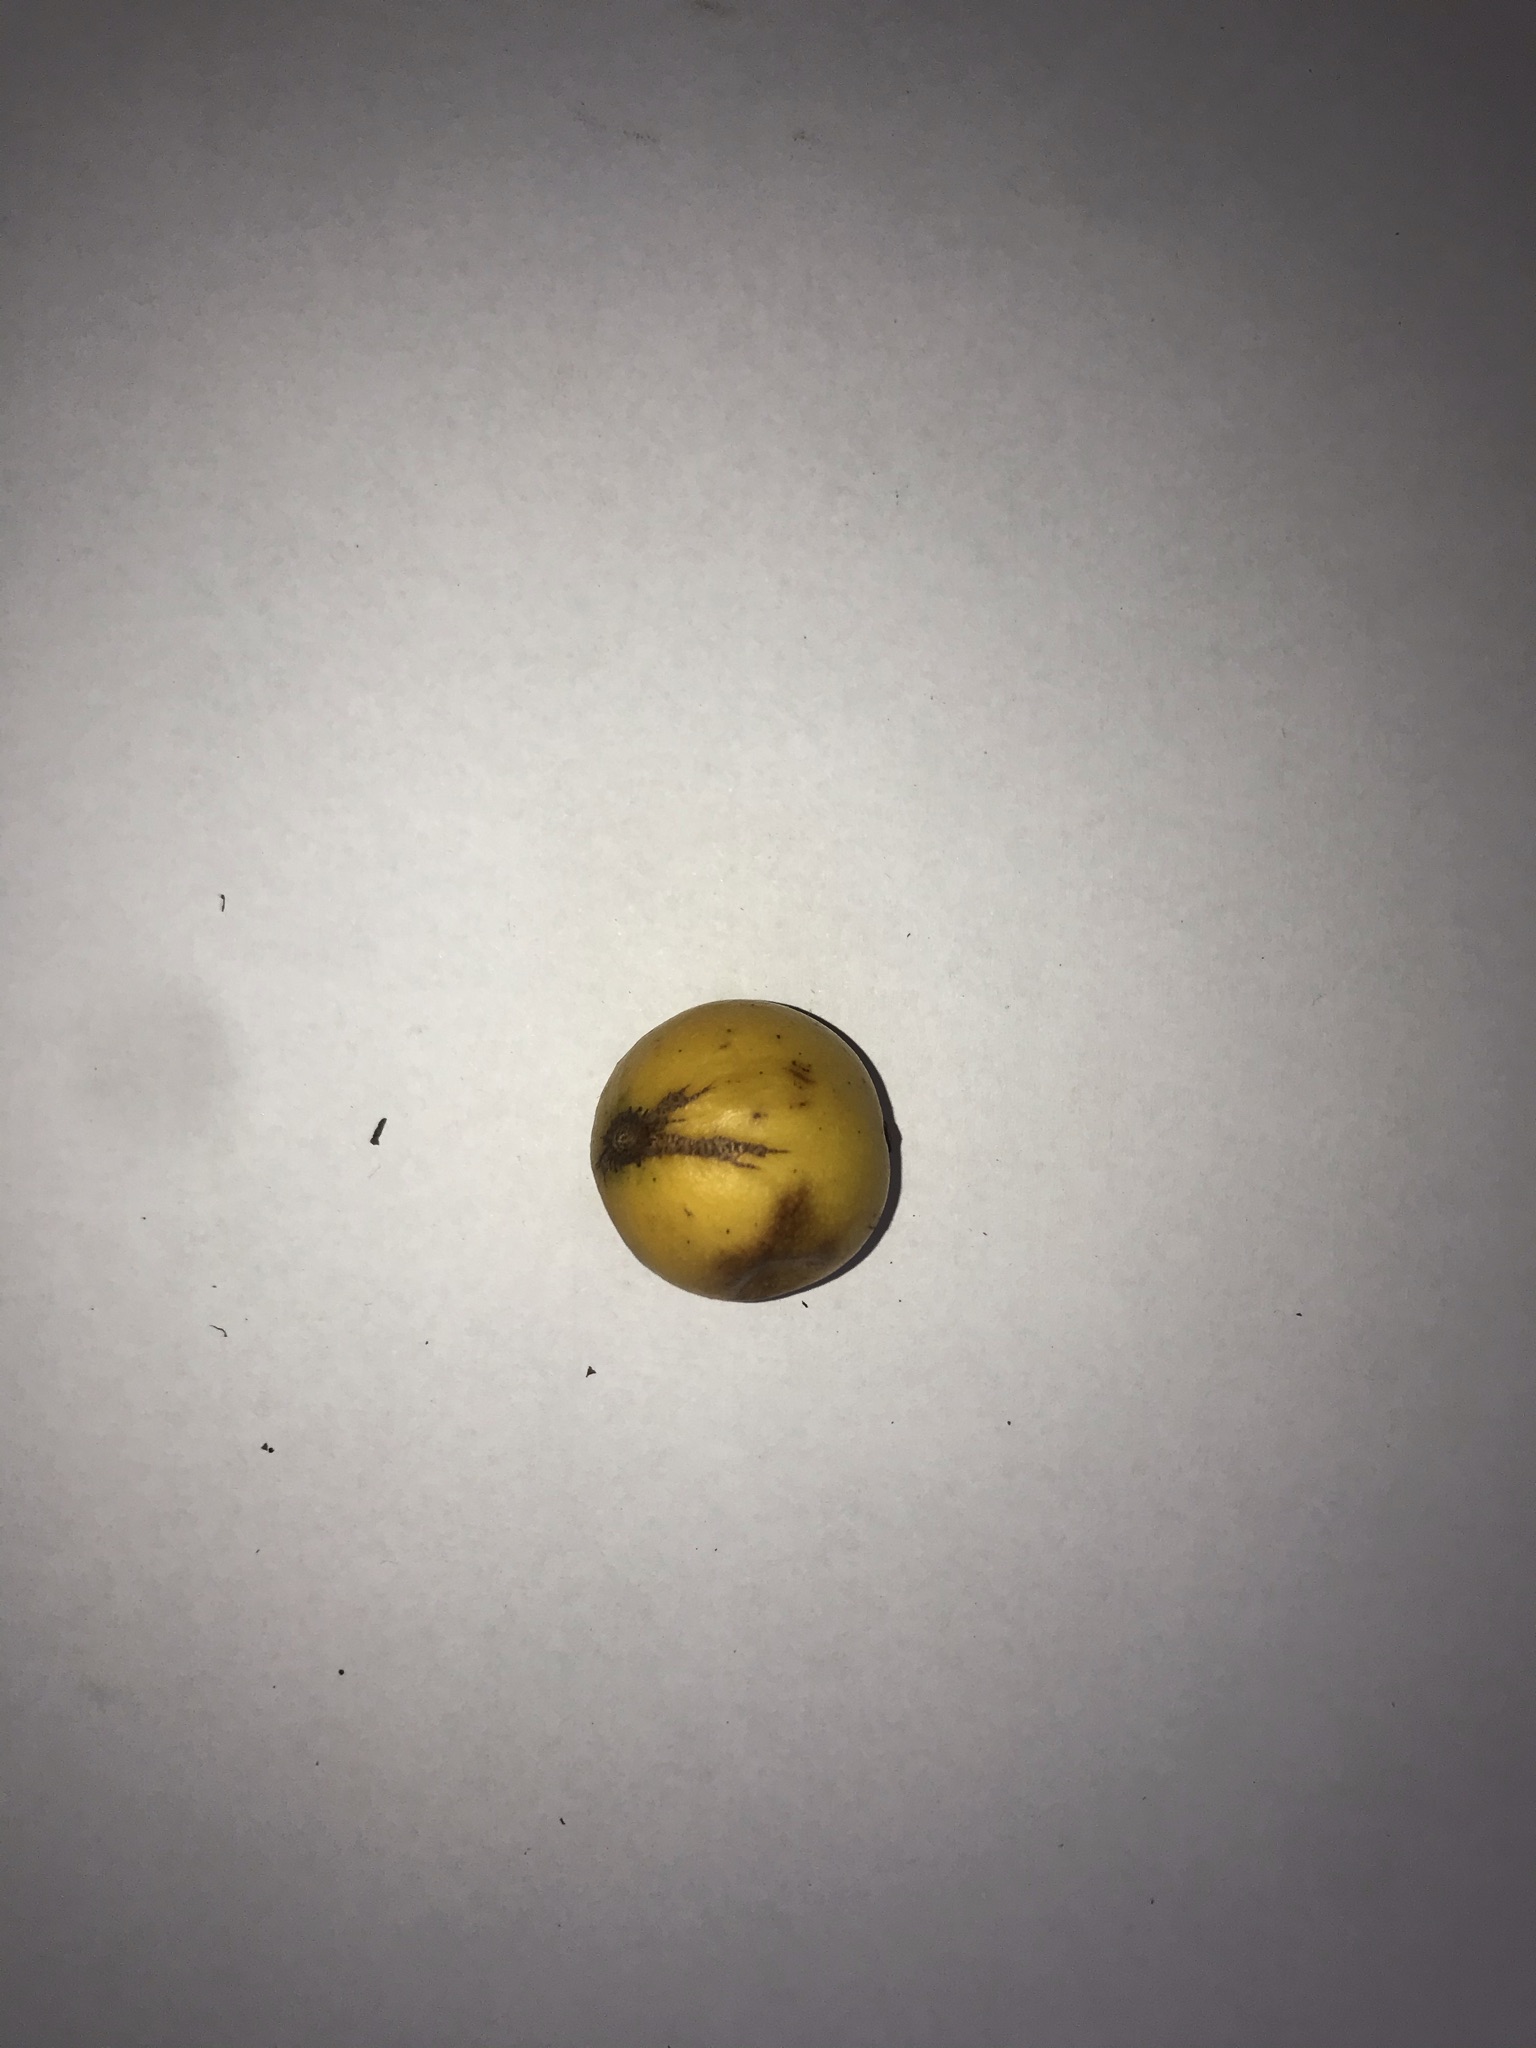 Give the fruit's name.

abiu
